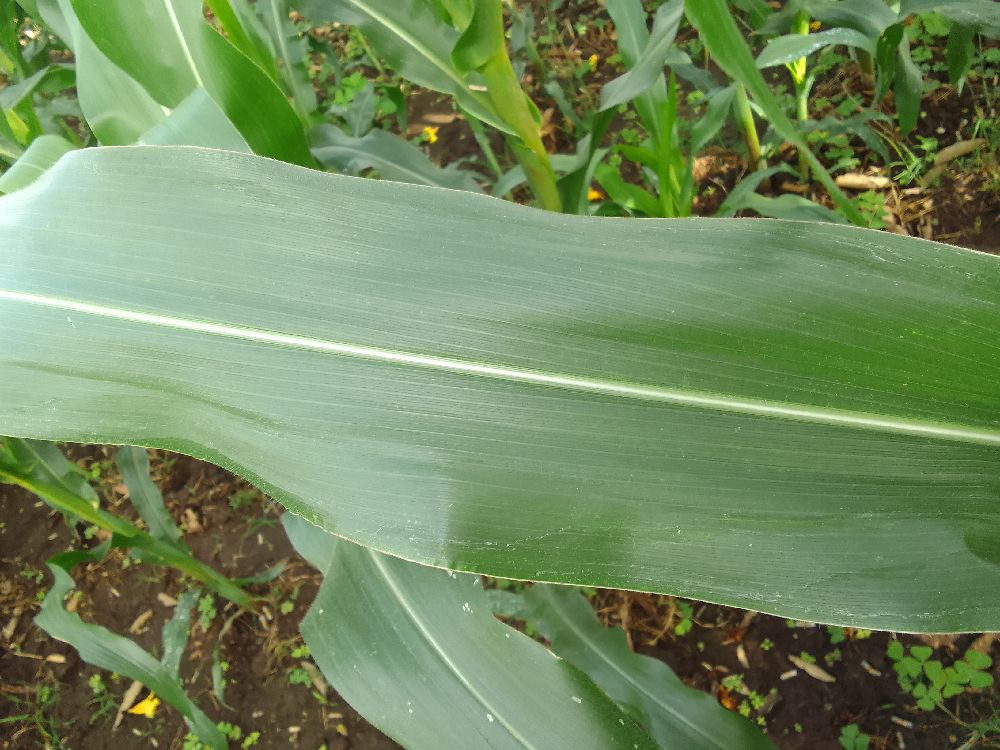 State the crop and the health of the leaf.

maize, healthy
